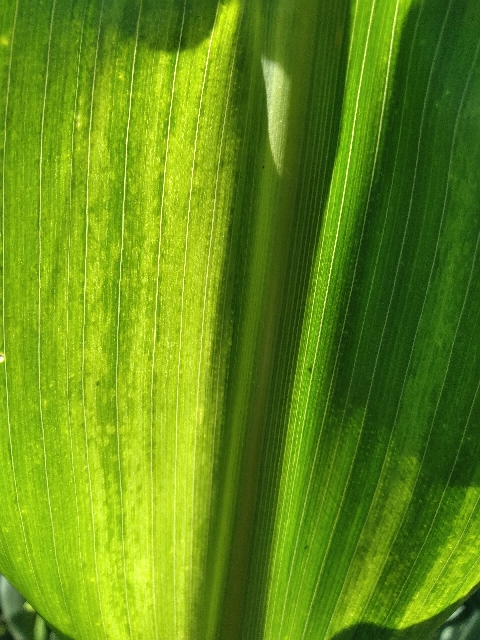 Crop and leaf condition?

maize, maize lethal necrosis
